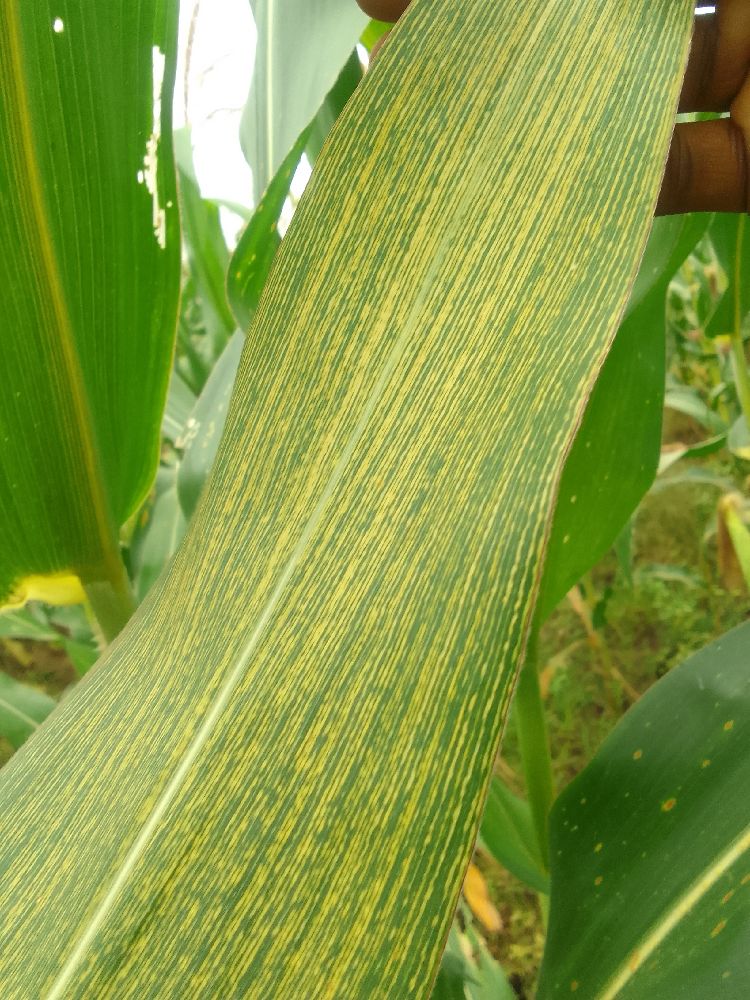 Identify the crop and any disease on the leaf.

maize, maize streak virus
